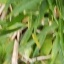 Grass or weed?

grass
